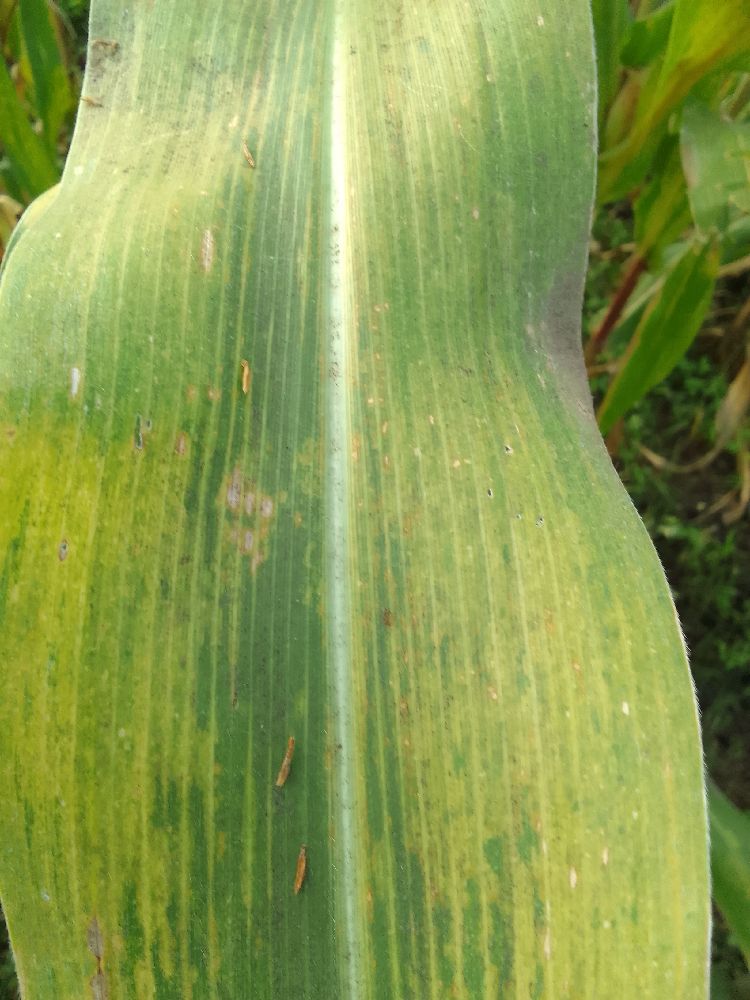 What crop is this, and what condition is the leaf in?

maize, maize lethal necrosis
